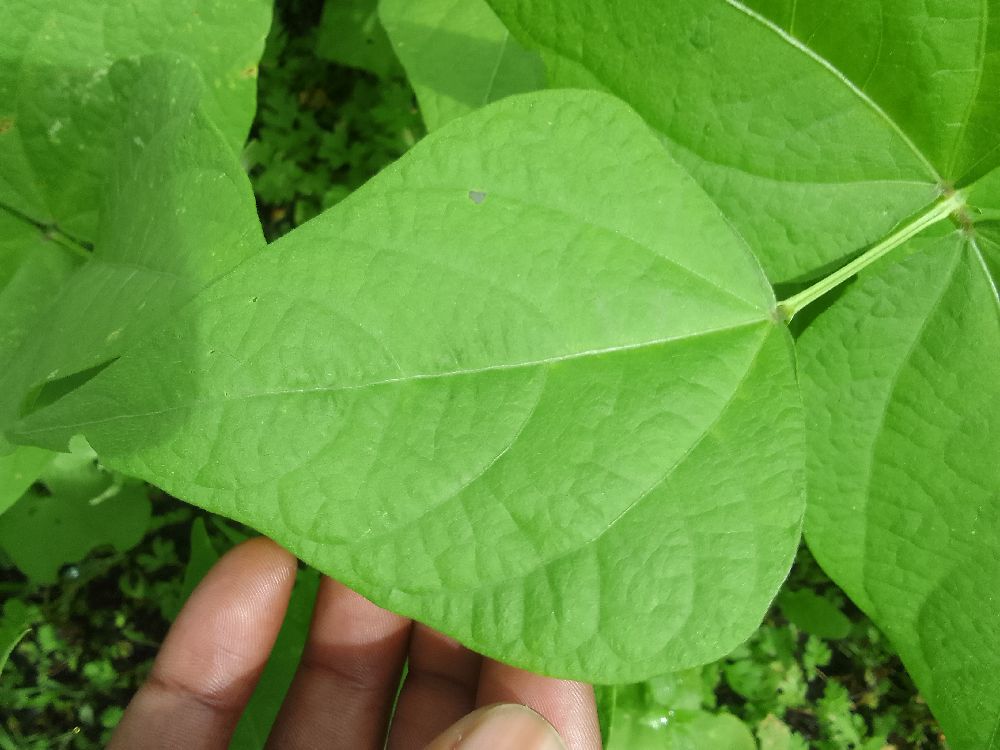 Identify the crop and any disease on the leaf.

common bean, healthy
